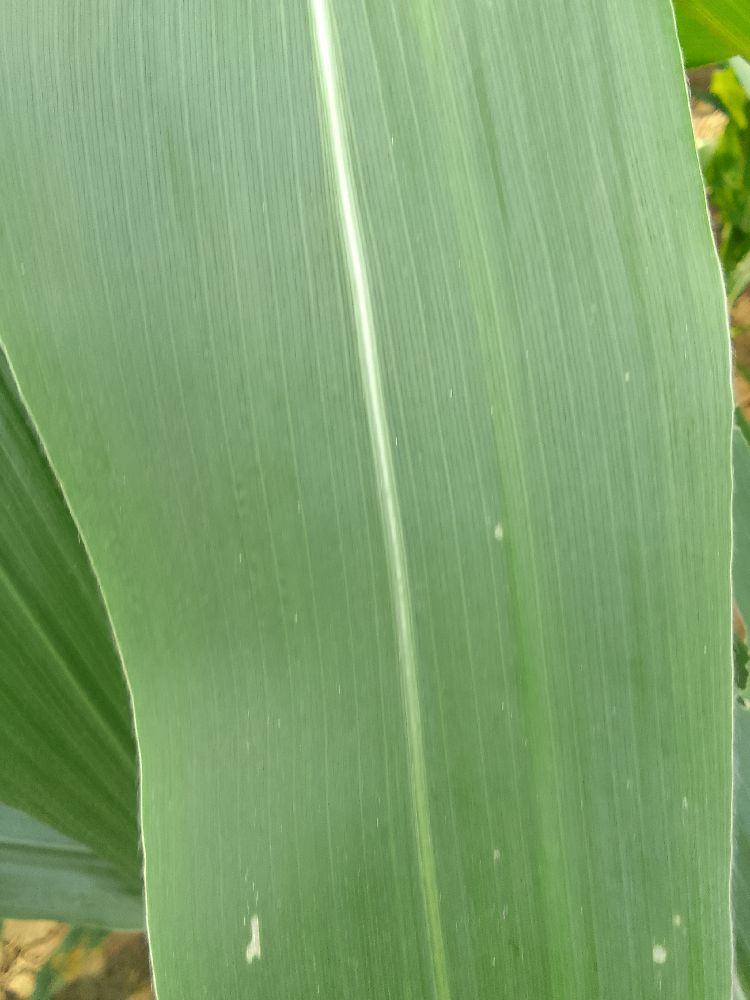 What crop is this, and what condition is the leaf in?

maize, healthy
